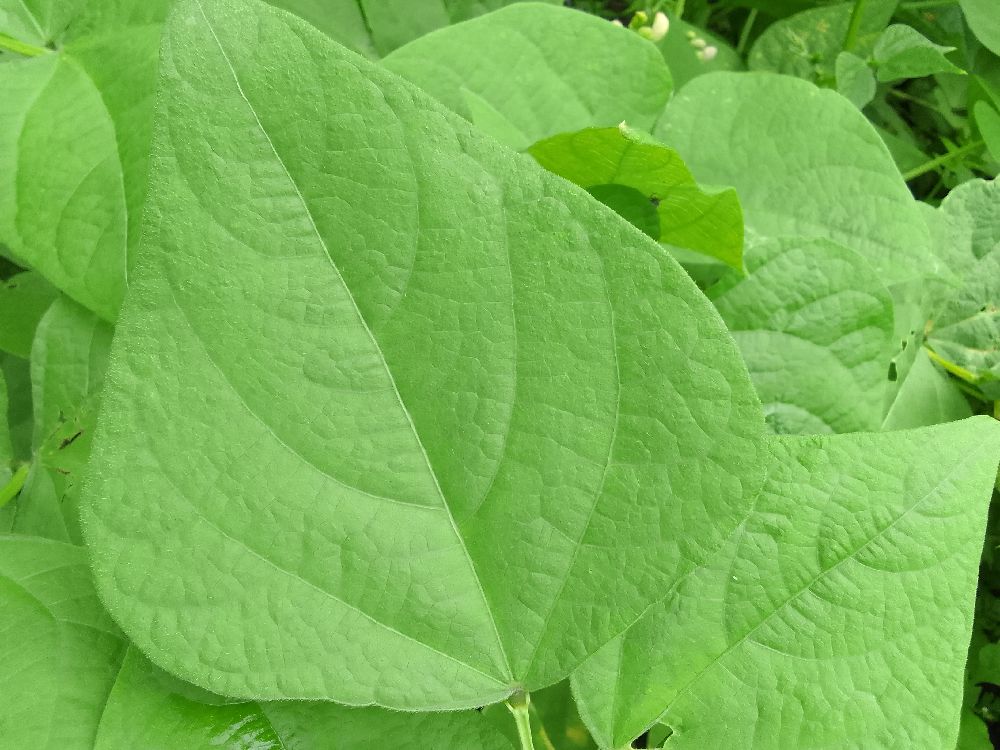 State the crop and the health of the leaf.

common bean, healthy
